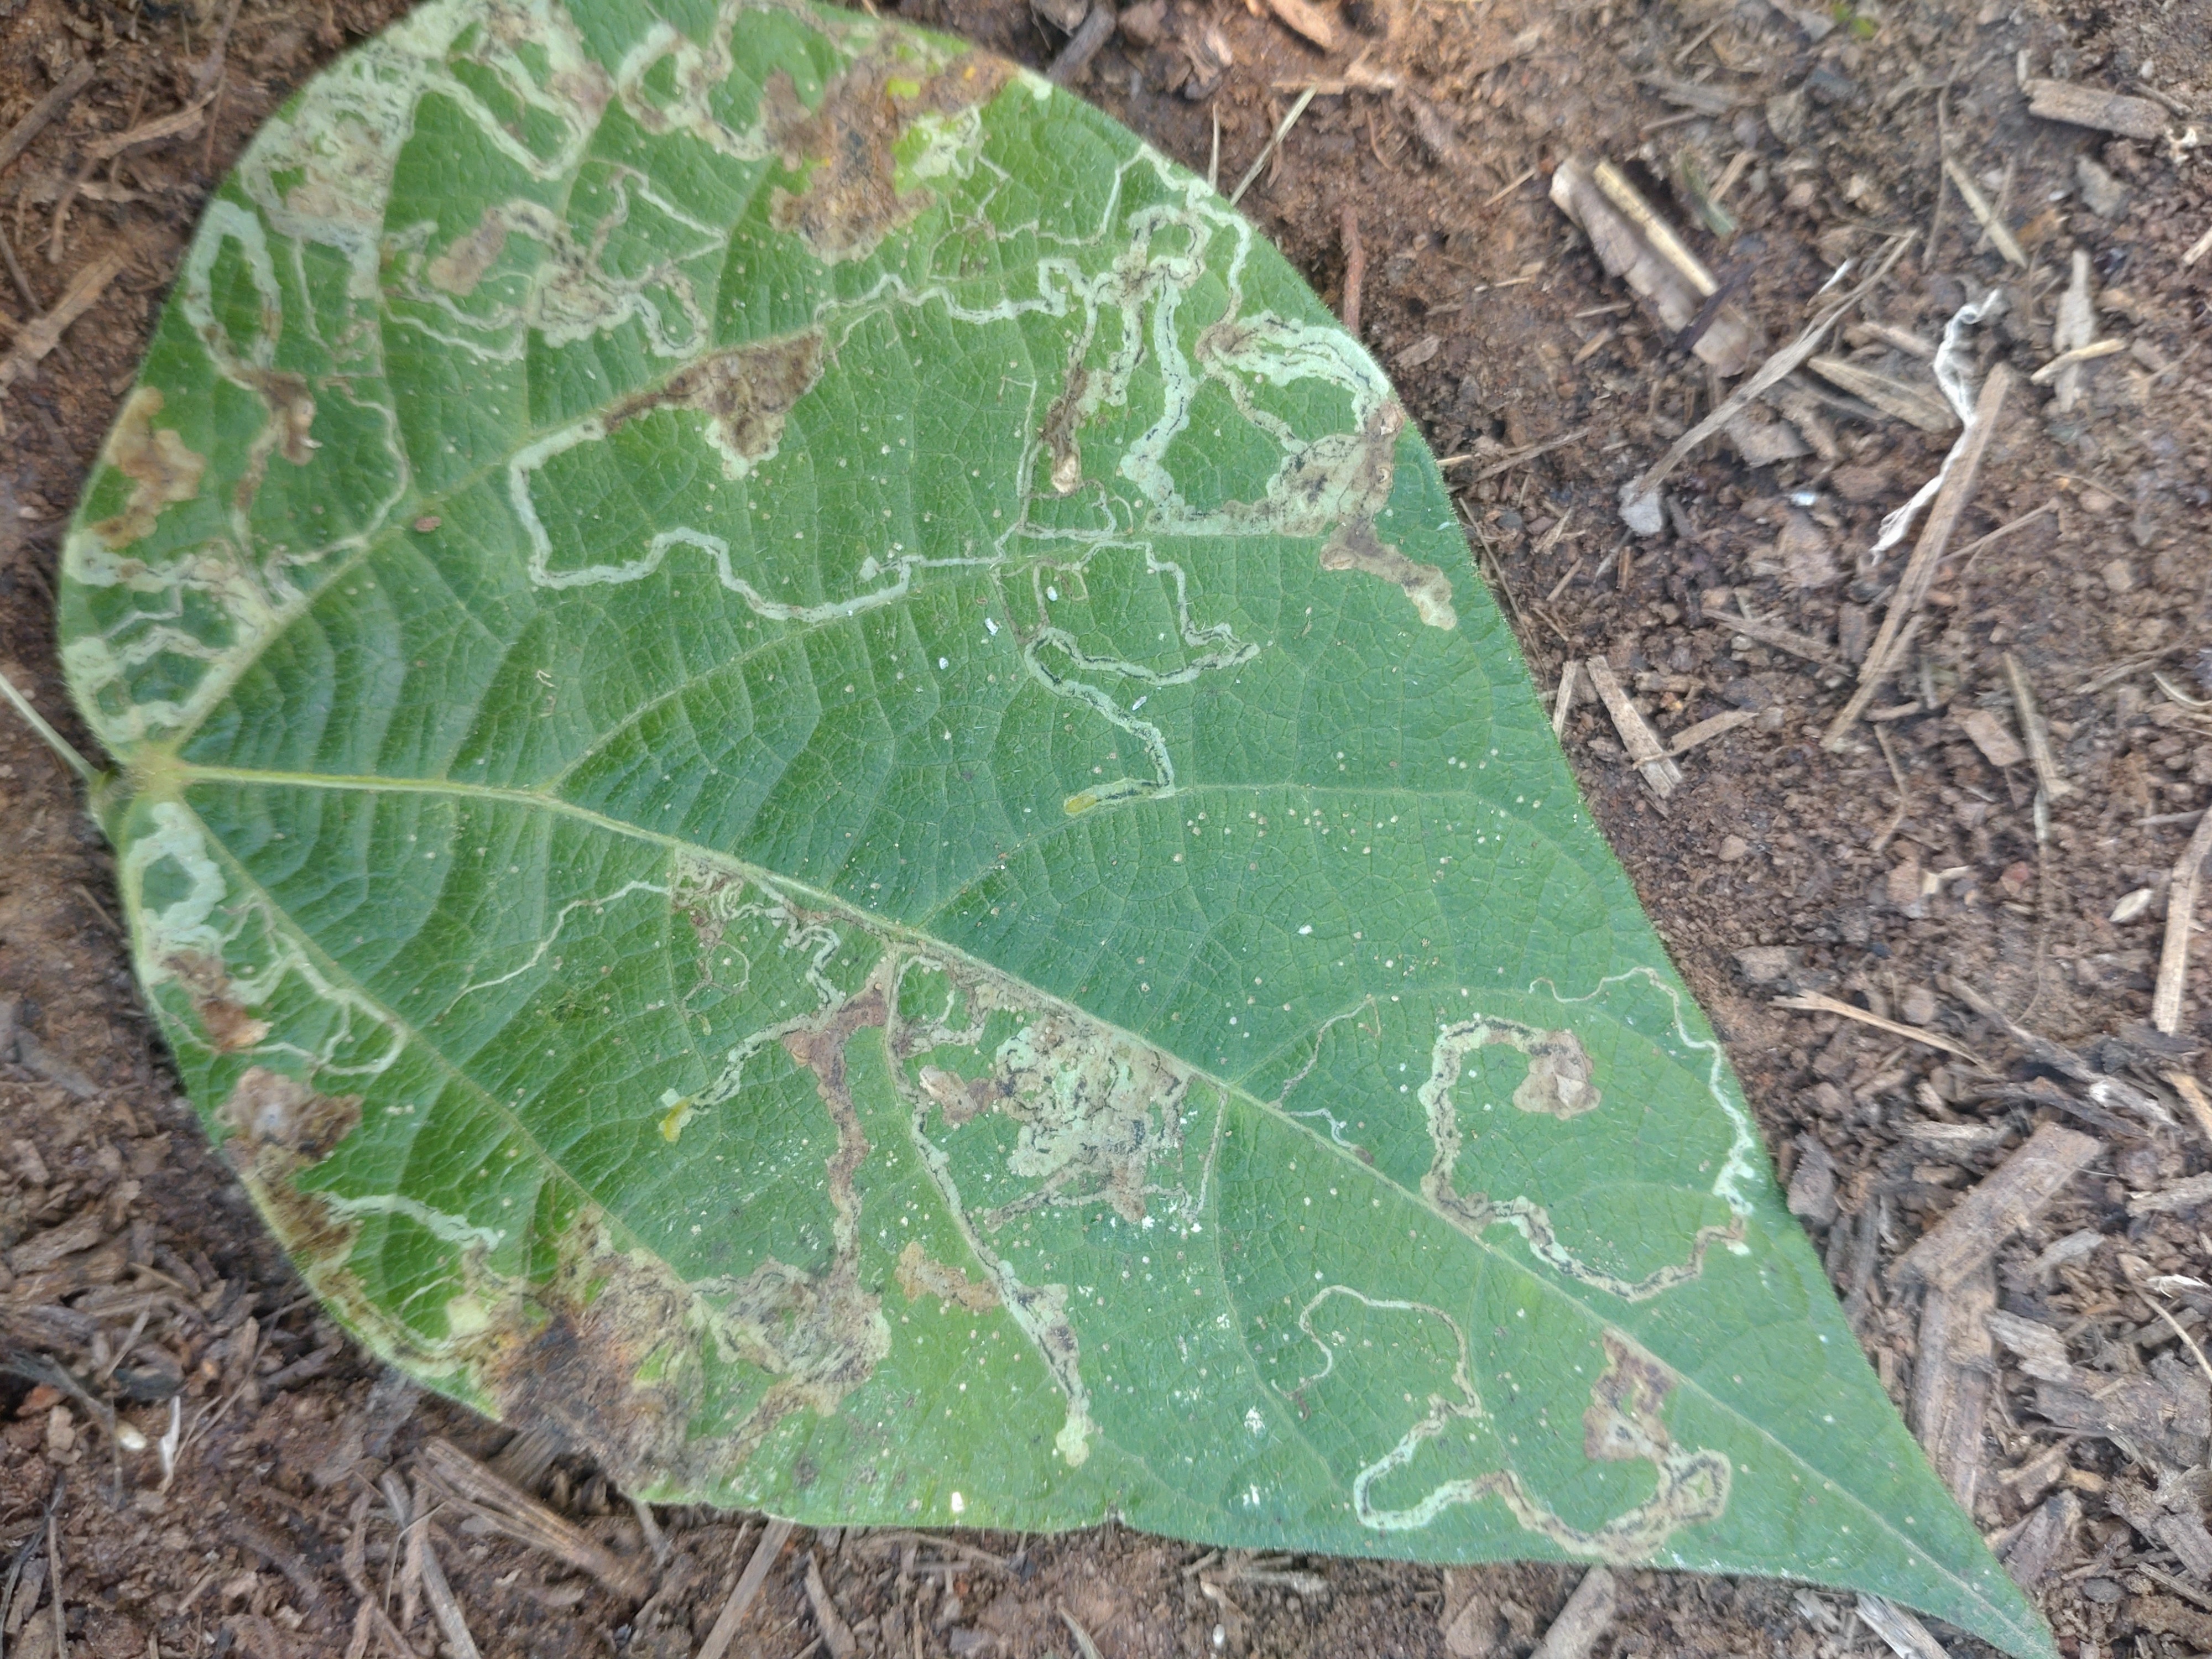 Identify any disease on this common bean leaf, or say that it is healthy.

anthracnose
